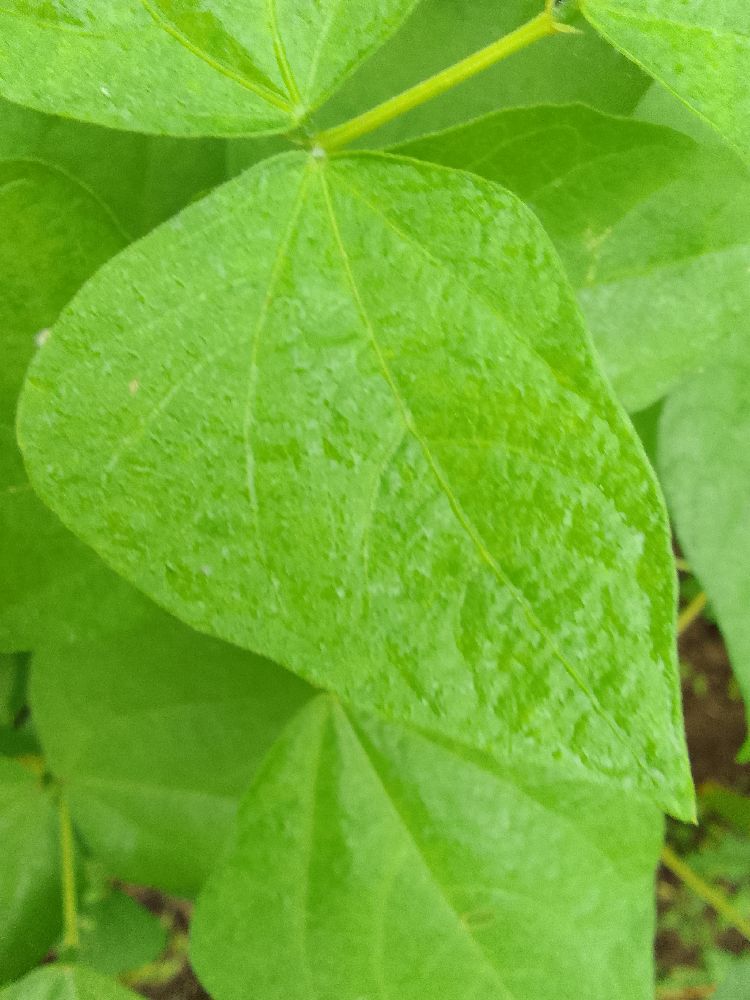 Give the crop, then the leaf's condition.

common bean, healthy
